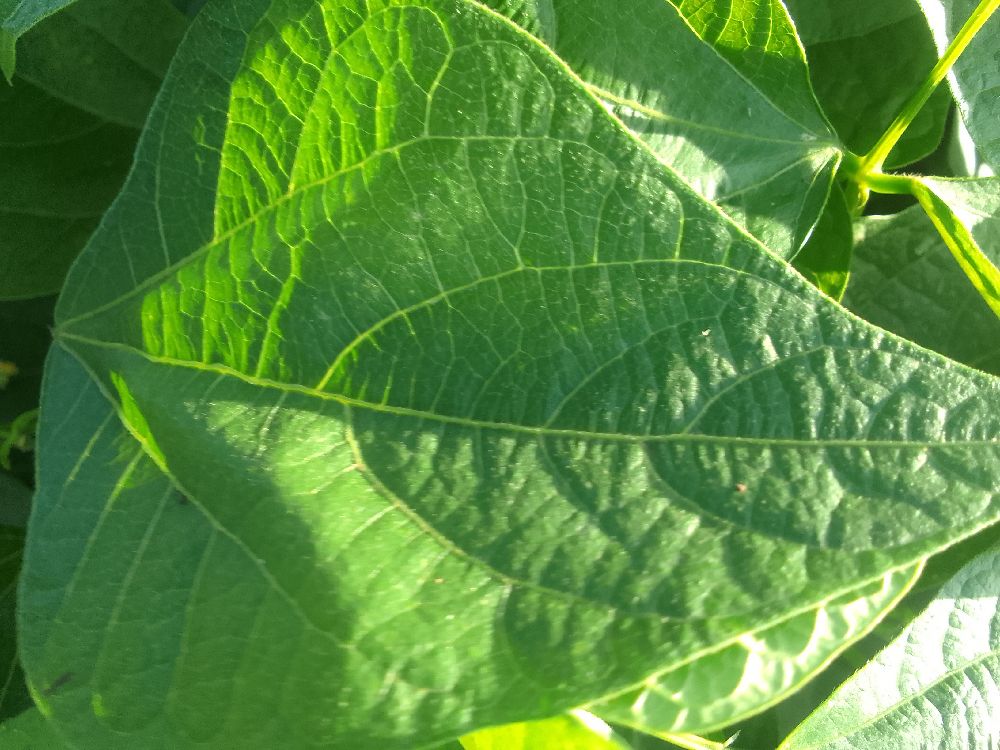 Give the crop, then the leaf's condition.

common bean, healthy
